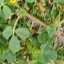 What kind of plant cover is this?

unstructured weed
